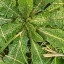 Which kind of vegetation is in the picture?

structured weed
